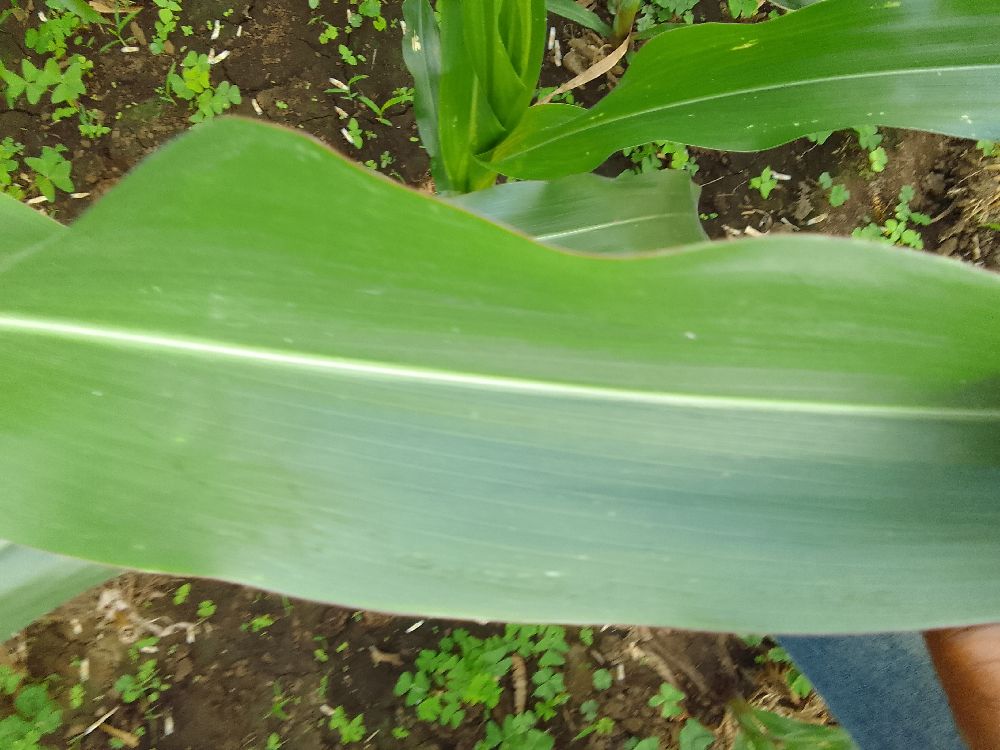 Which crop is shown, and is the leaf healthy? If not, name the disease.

maize, healthy
